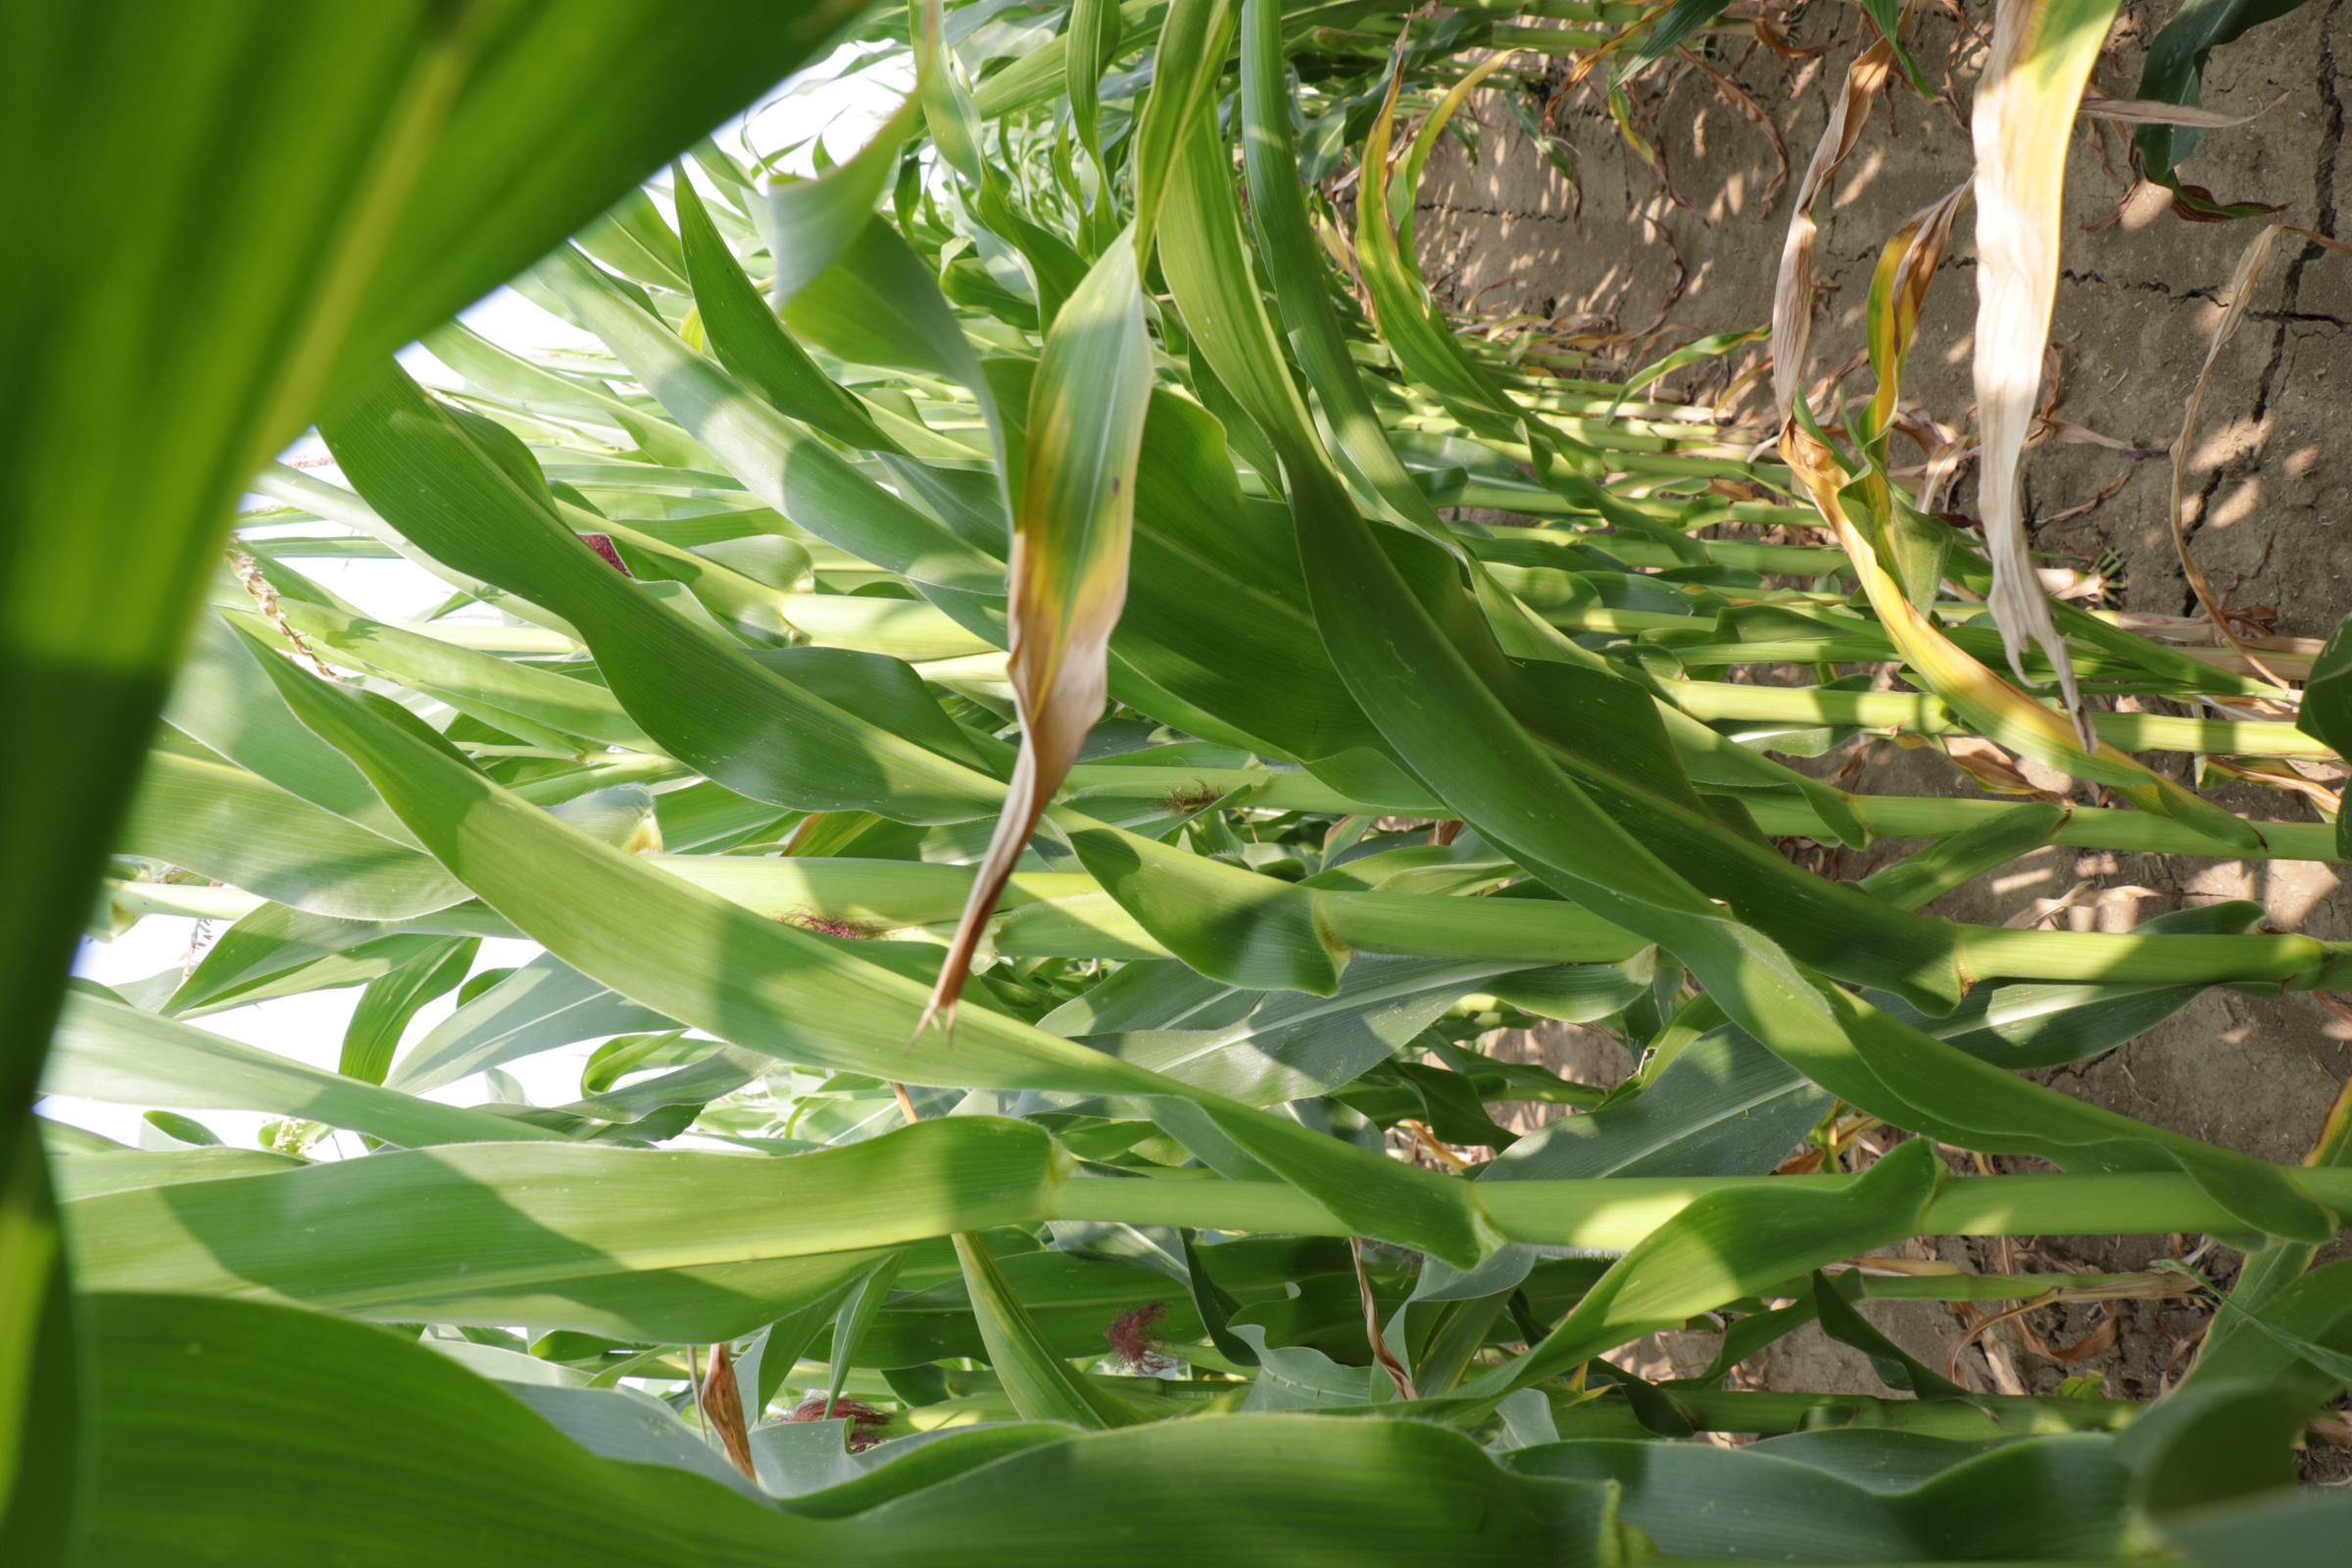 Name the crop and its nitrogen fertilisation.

maize, reduced nitrogen fertilisation
